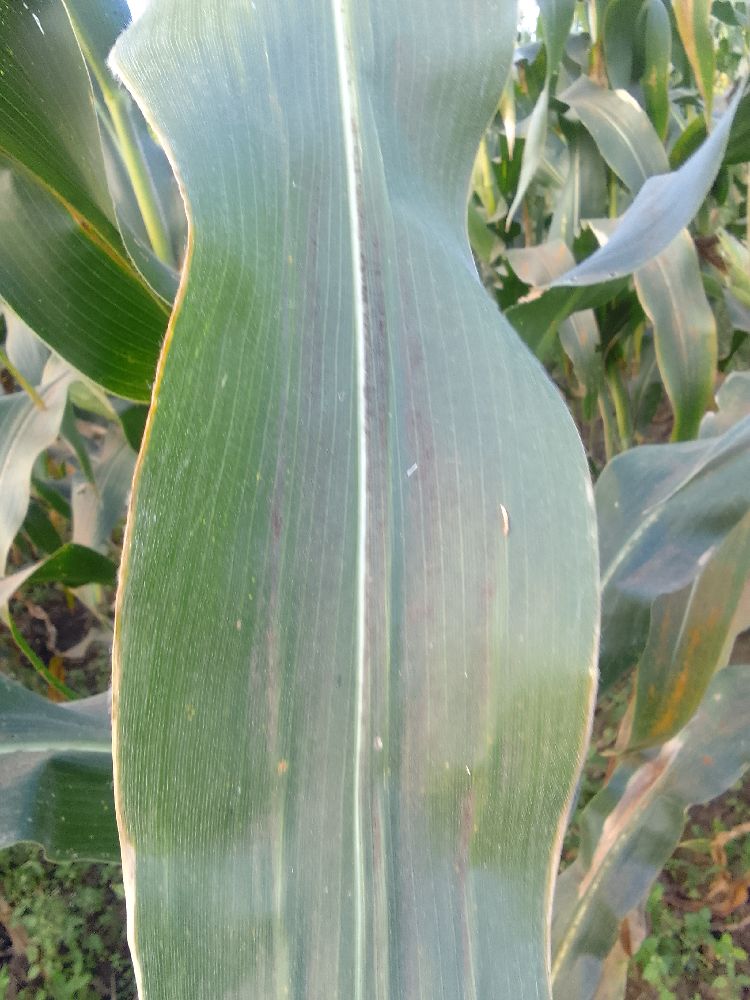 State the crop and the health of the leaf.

maize, healthy
